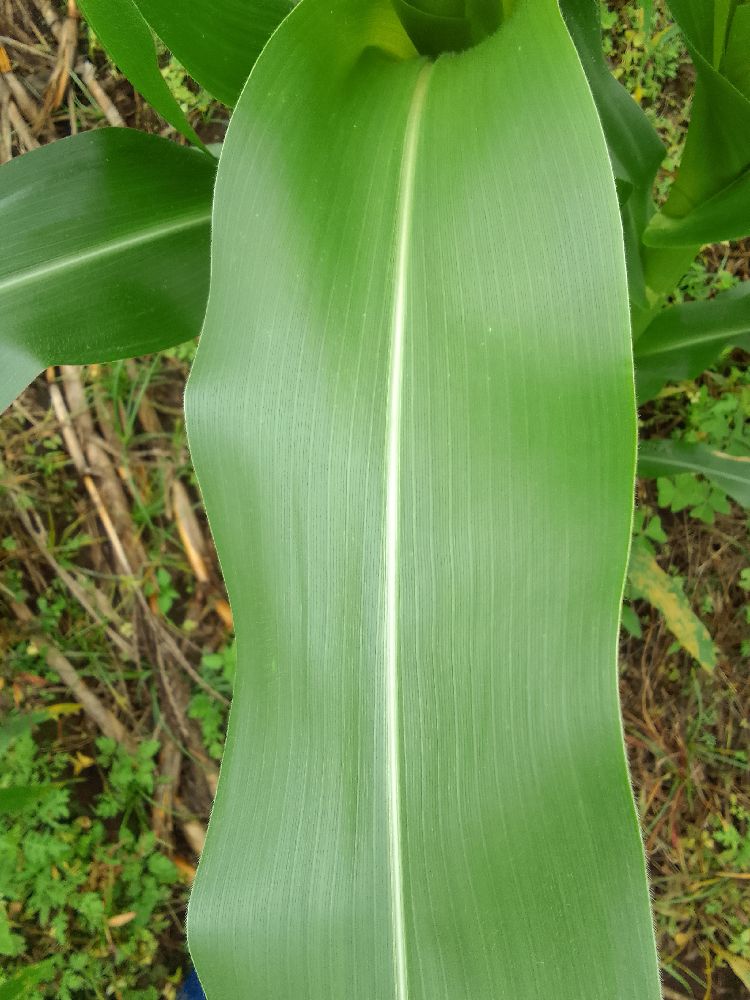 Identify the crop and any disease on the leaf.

maize, healthy
